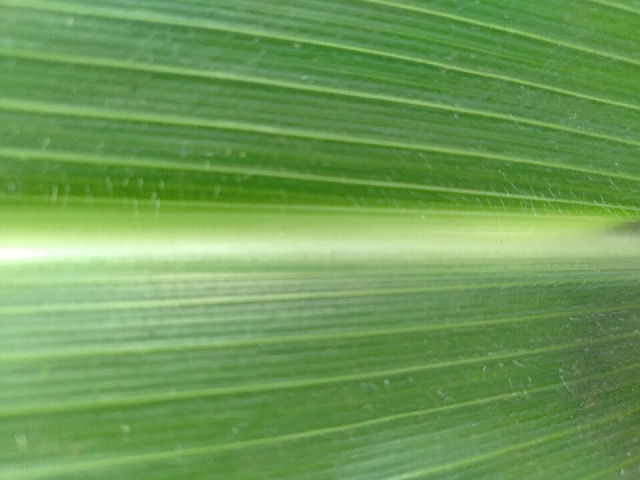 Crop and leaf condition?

maize, healthy
